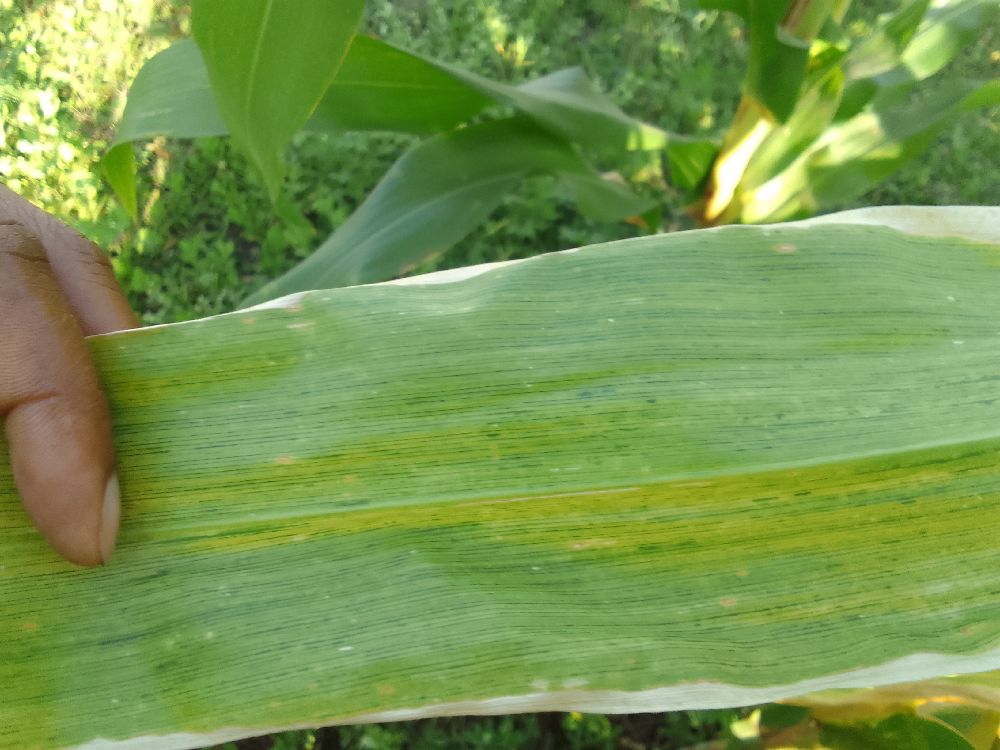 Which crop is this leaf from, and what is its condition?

maize, maize lethal necrosis
